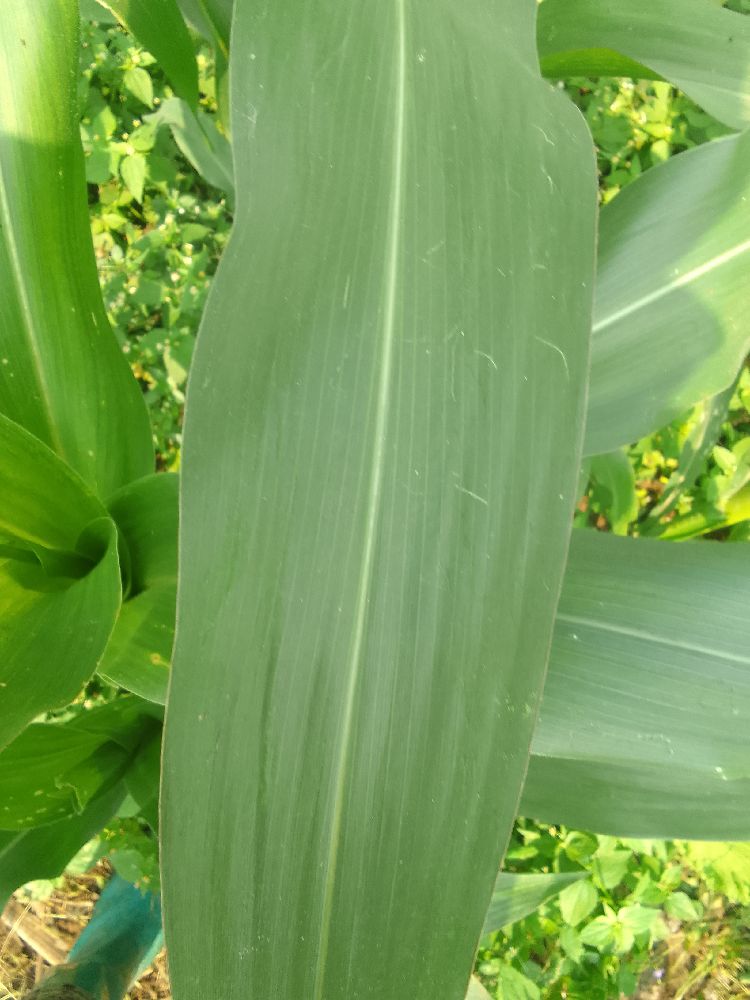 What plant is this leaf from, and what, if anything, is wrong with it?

maize, healthy
